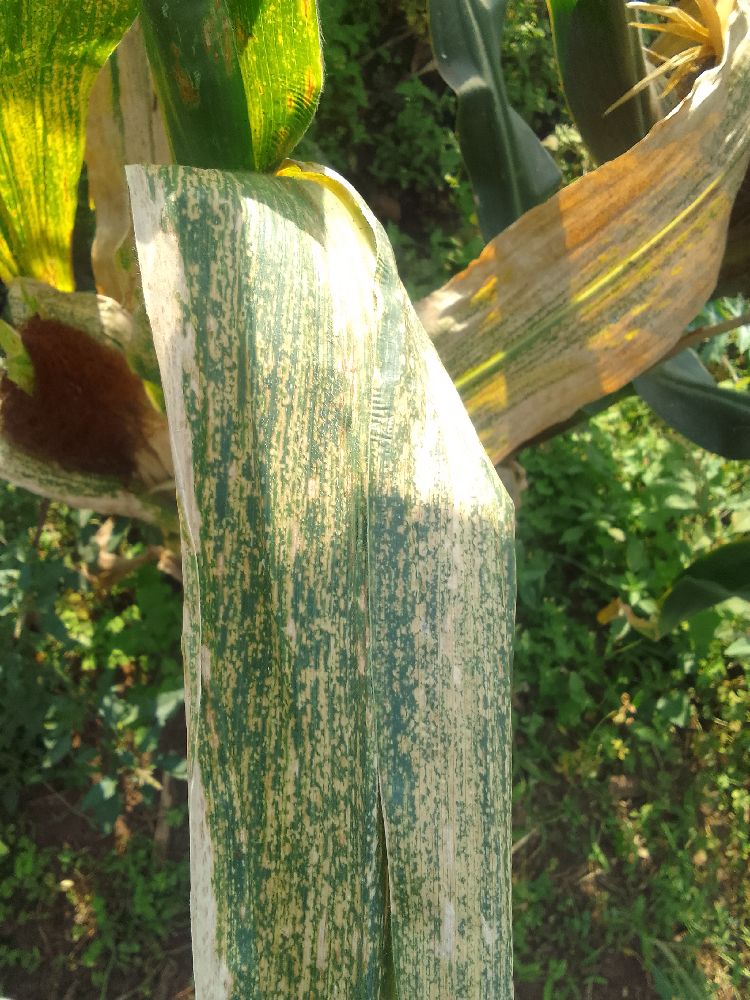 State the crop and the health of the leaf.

maize, maize lethal necrosis
